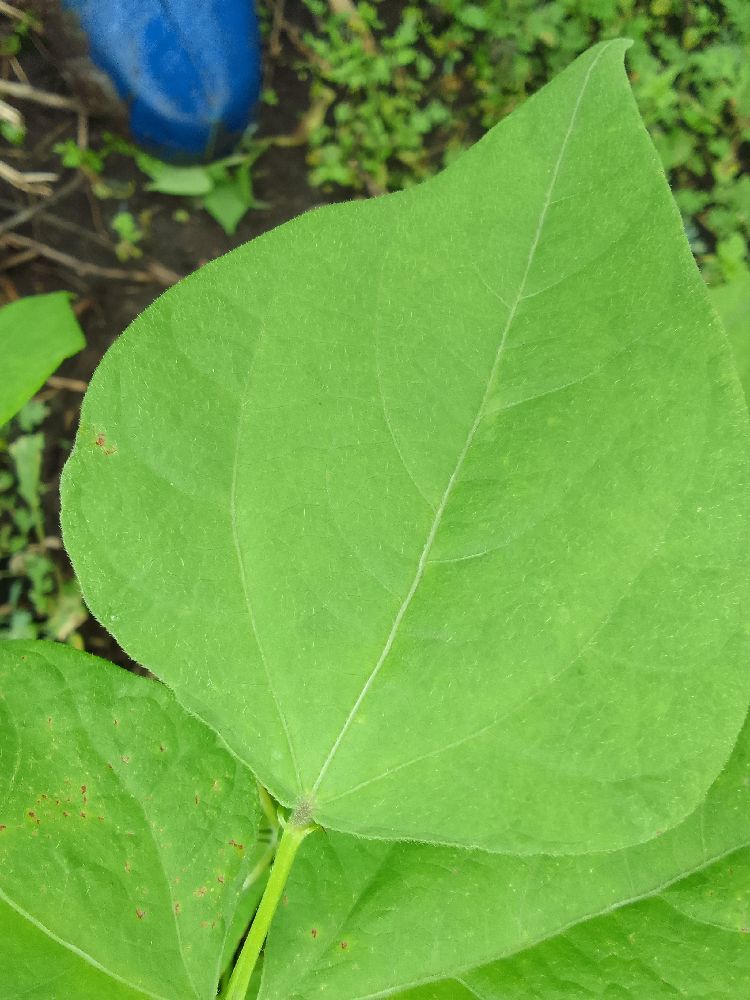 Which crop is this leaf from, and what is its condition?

common bean, healthy
